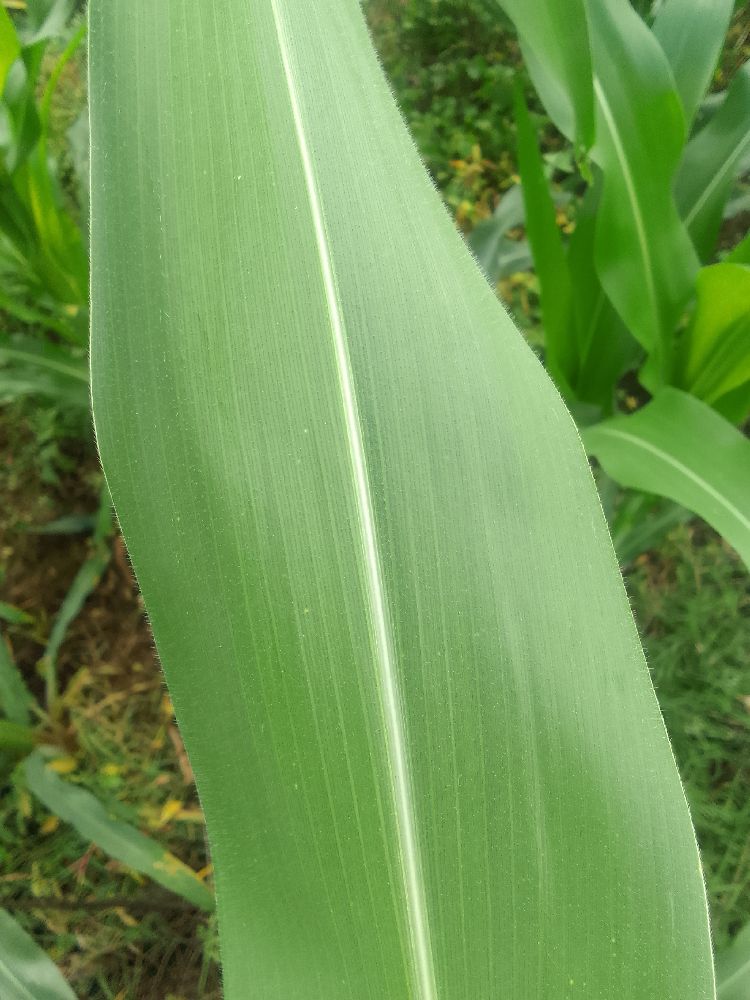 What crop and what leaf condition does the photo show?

maize, healthy
